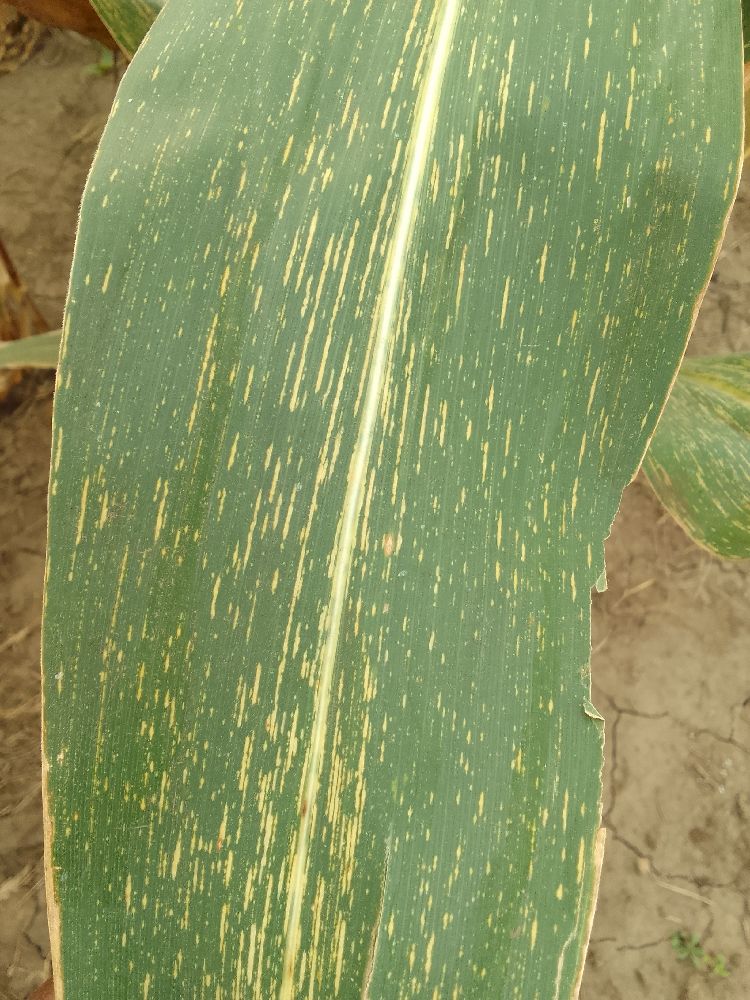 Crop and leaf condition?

maize, maize streak virus
